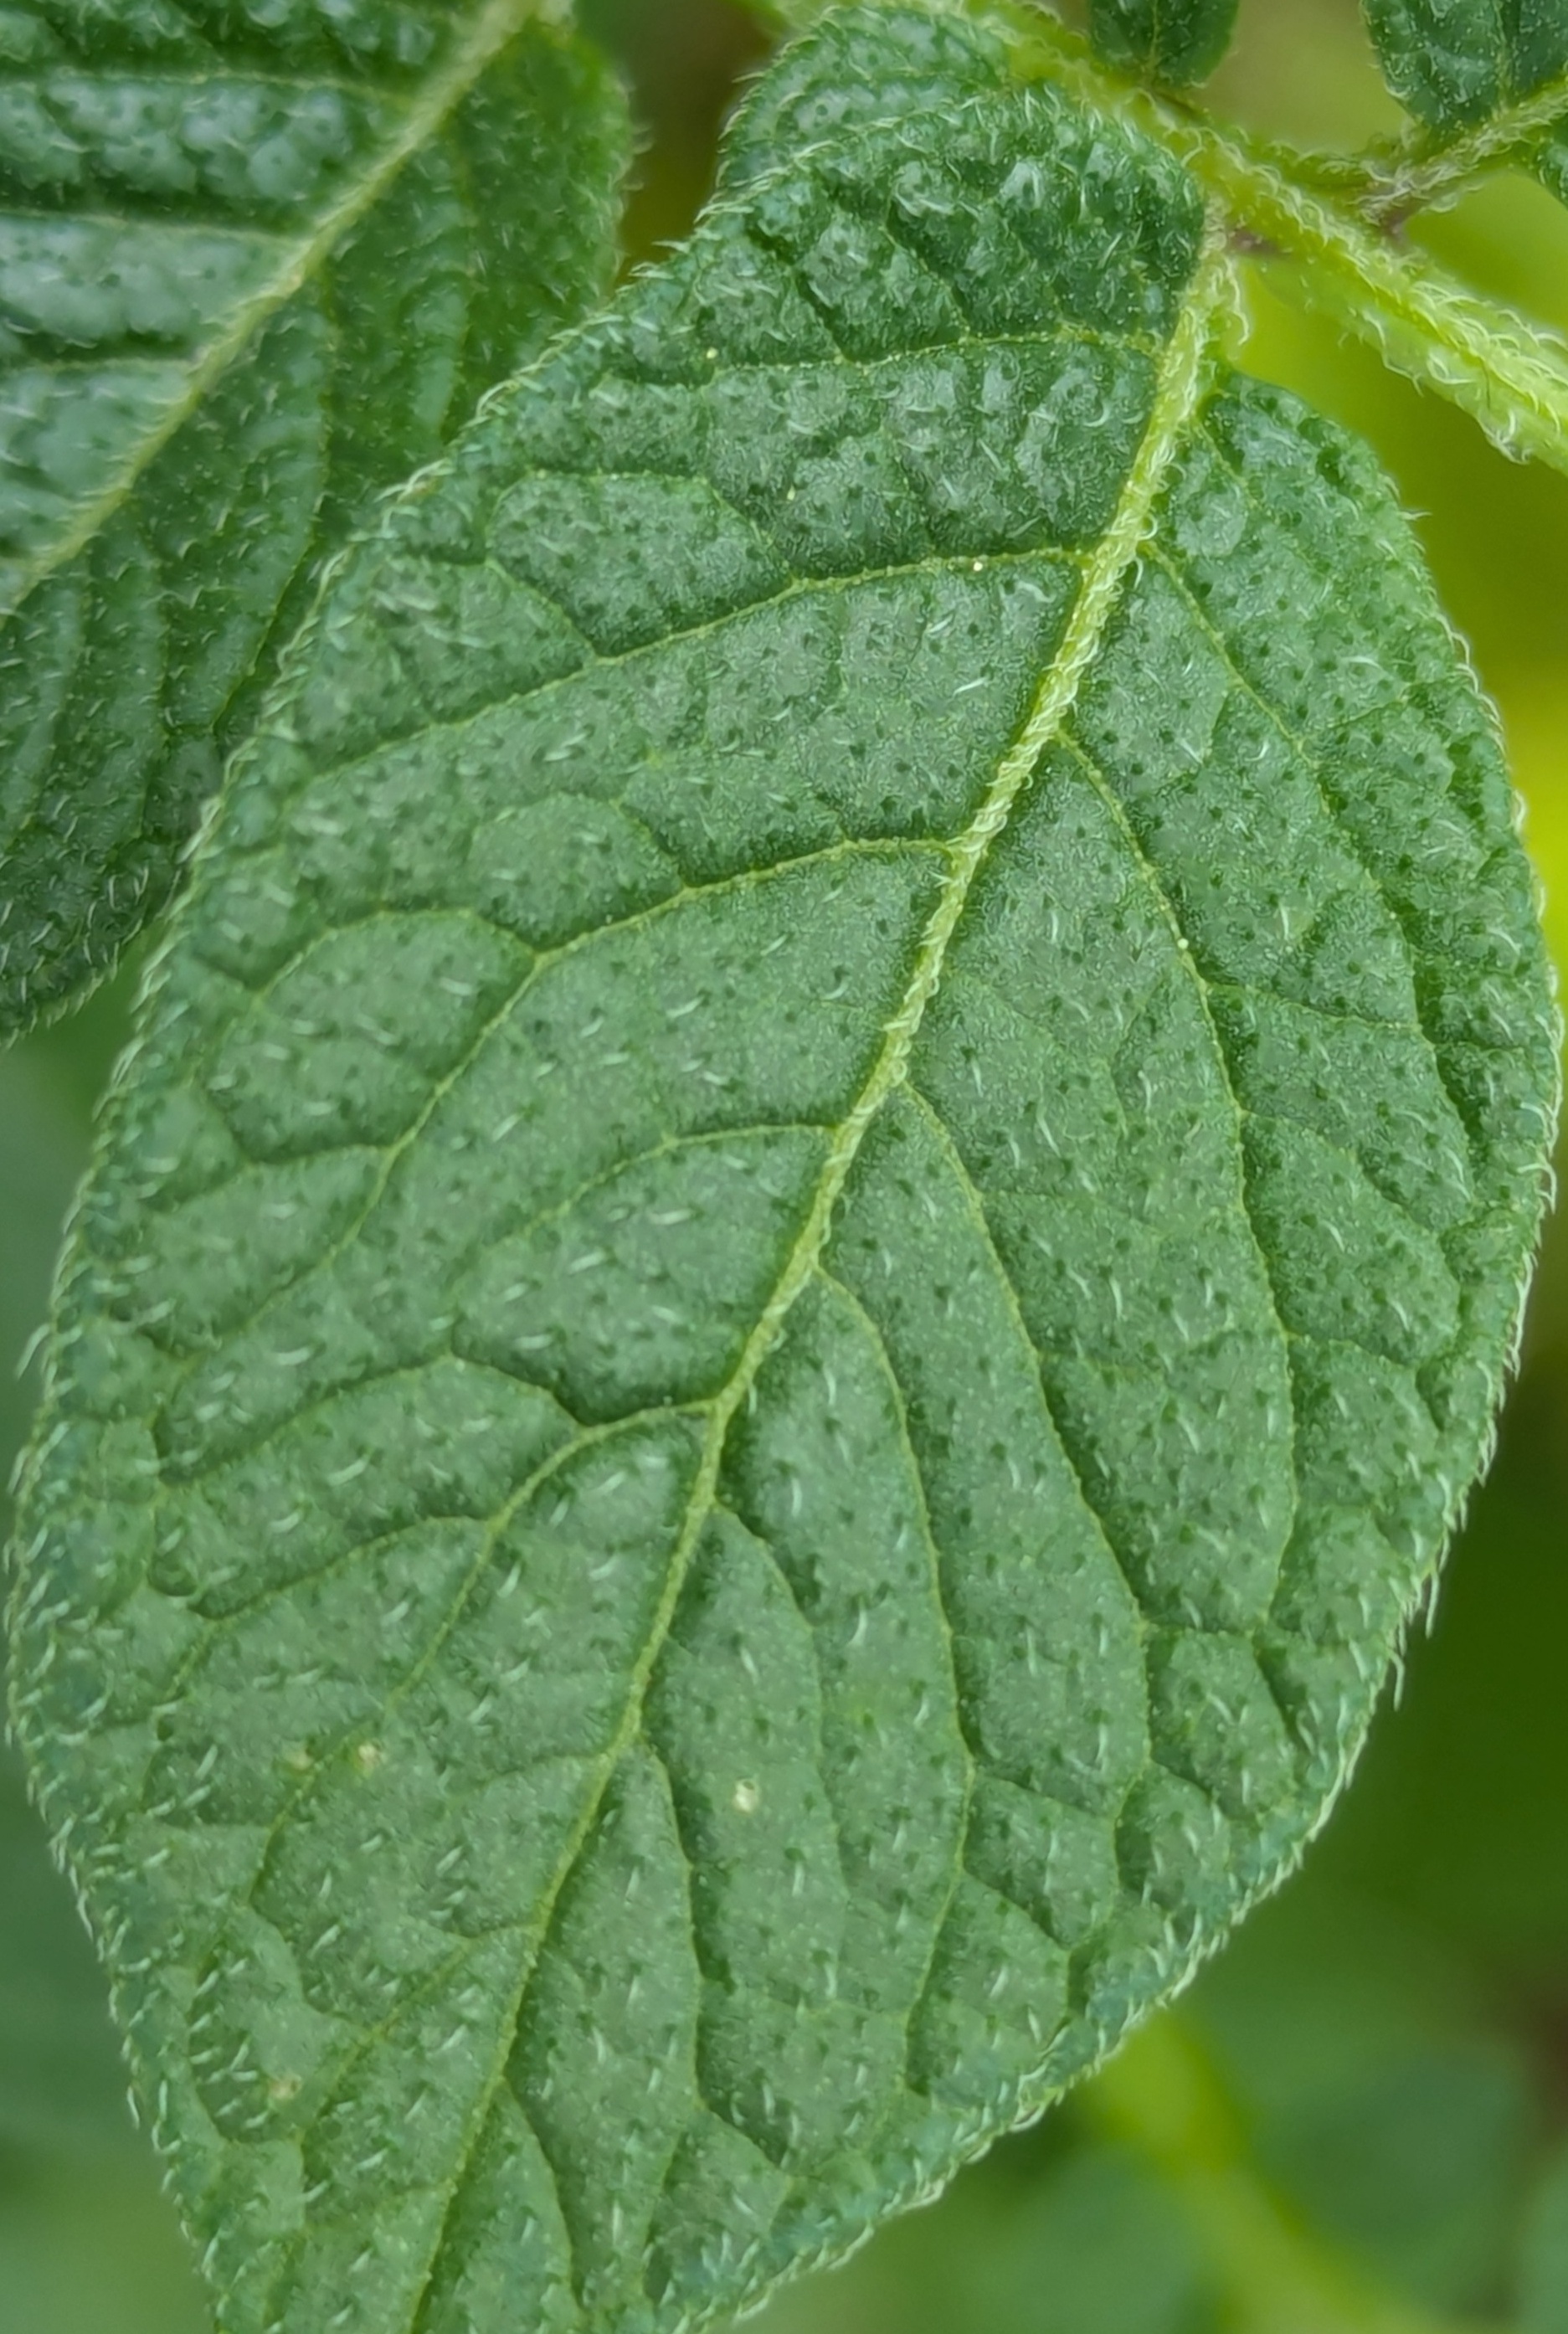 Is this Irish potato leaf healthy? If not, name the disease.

healthy
